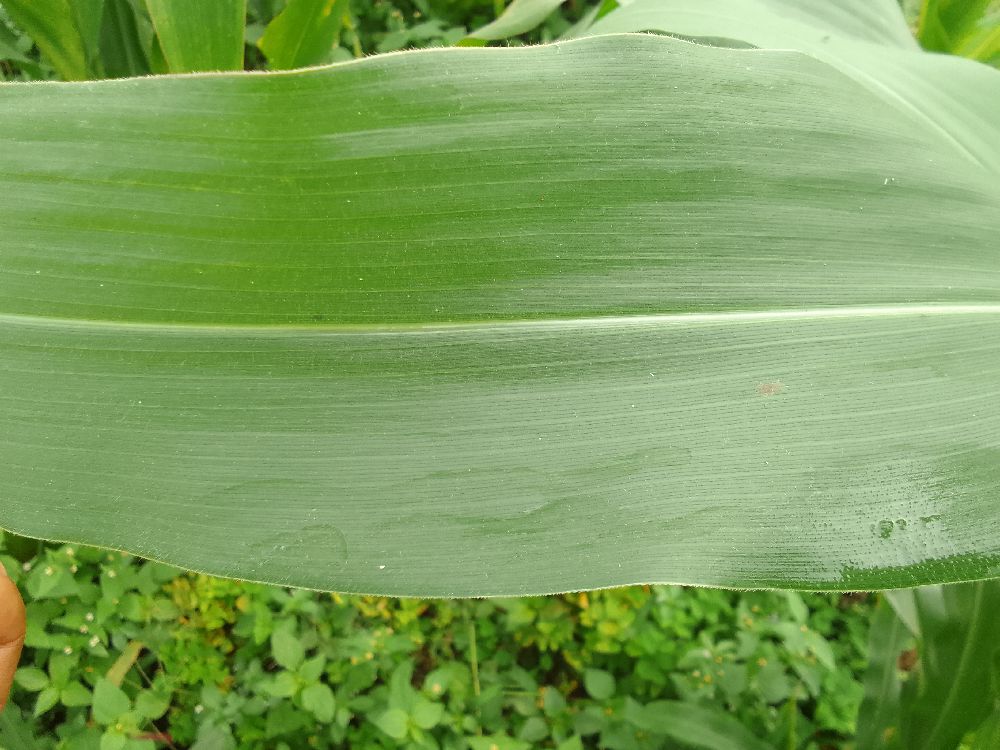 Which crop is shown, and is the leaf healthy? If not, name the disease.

maize, healthy
